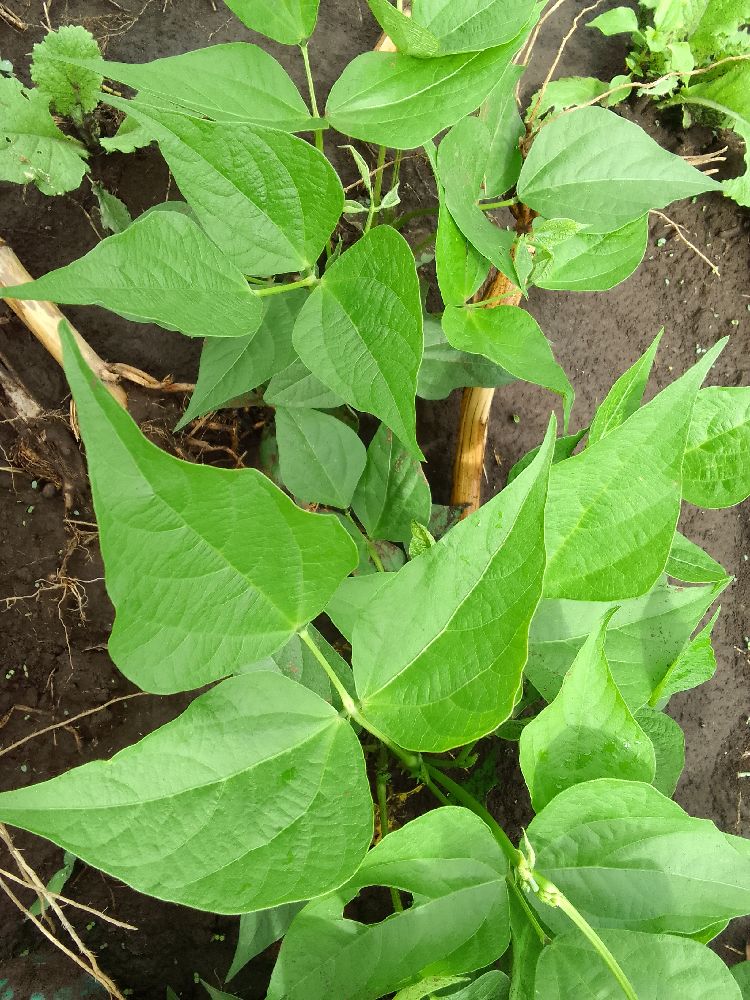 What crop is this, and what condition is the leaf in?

common bean, healthy
